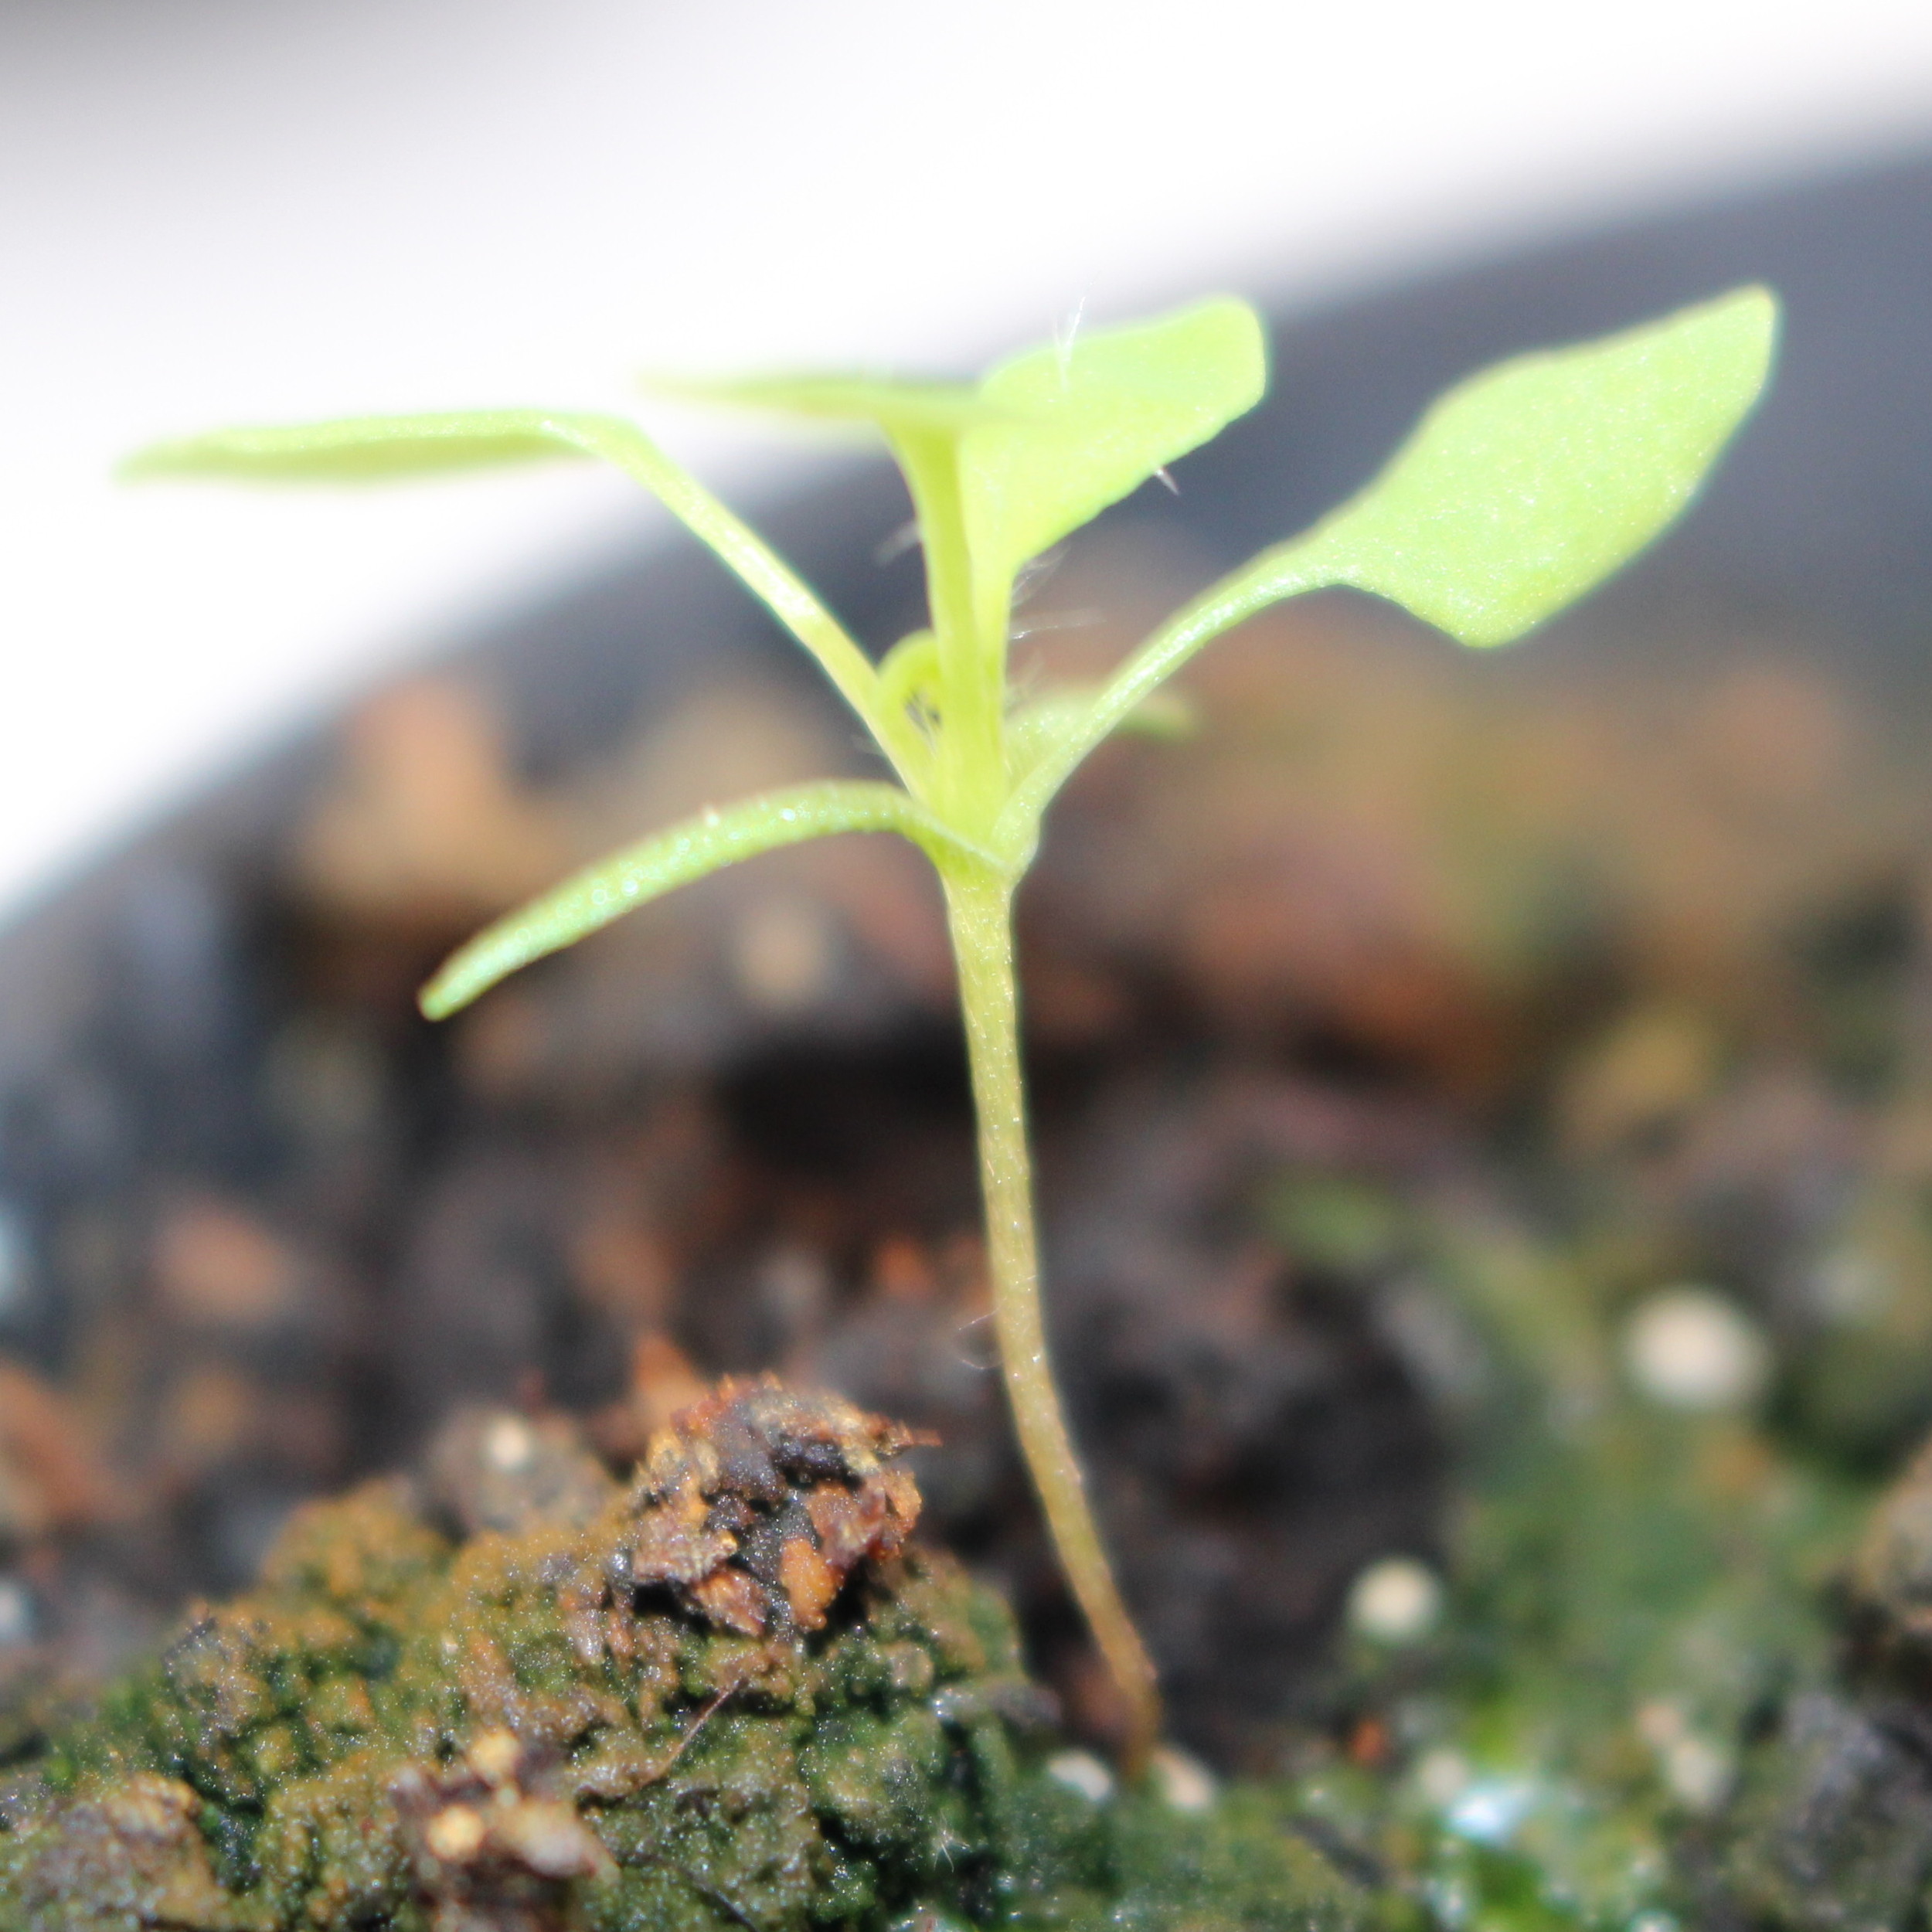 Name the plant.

Papaver rhoeas
